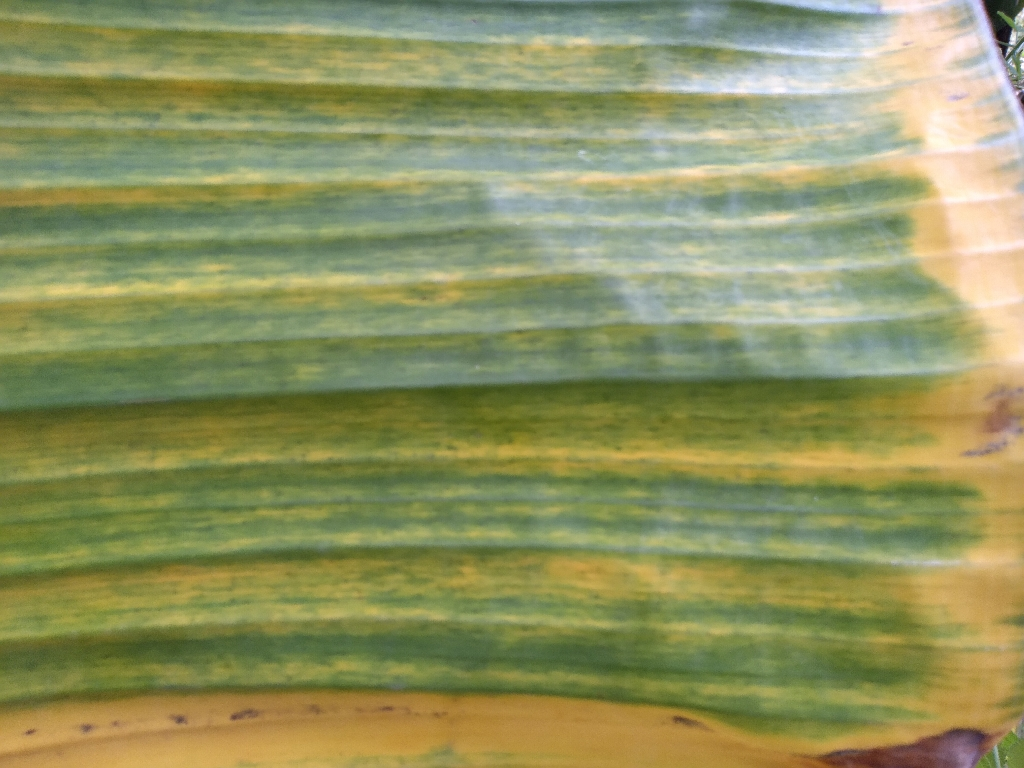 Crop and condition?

banana, fusarium wilt race 1
